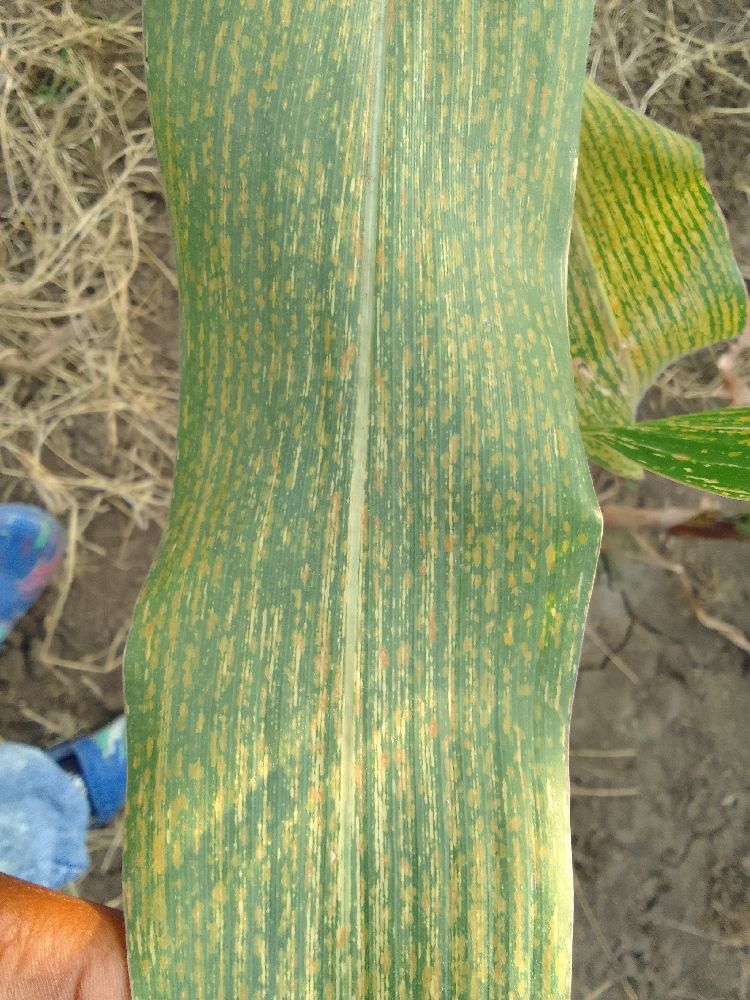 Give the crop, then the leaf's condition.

maize, maize streak virus
